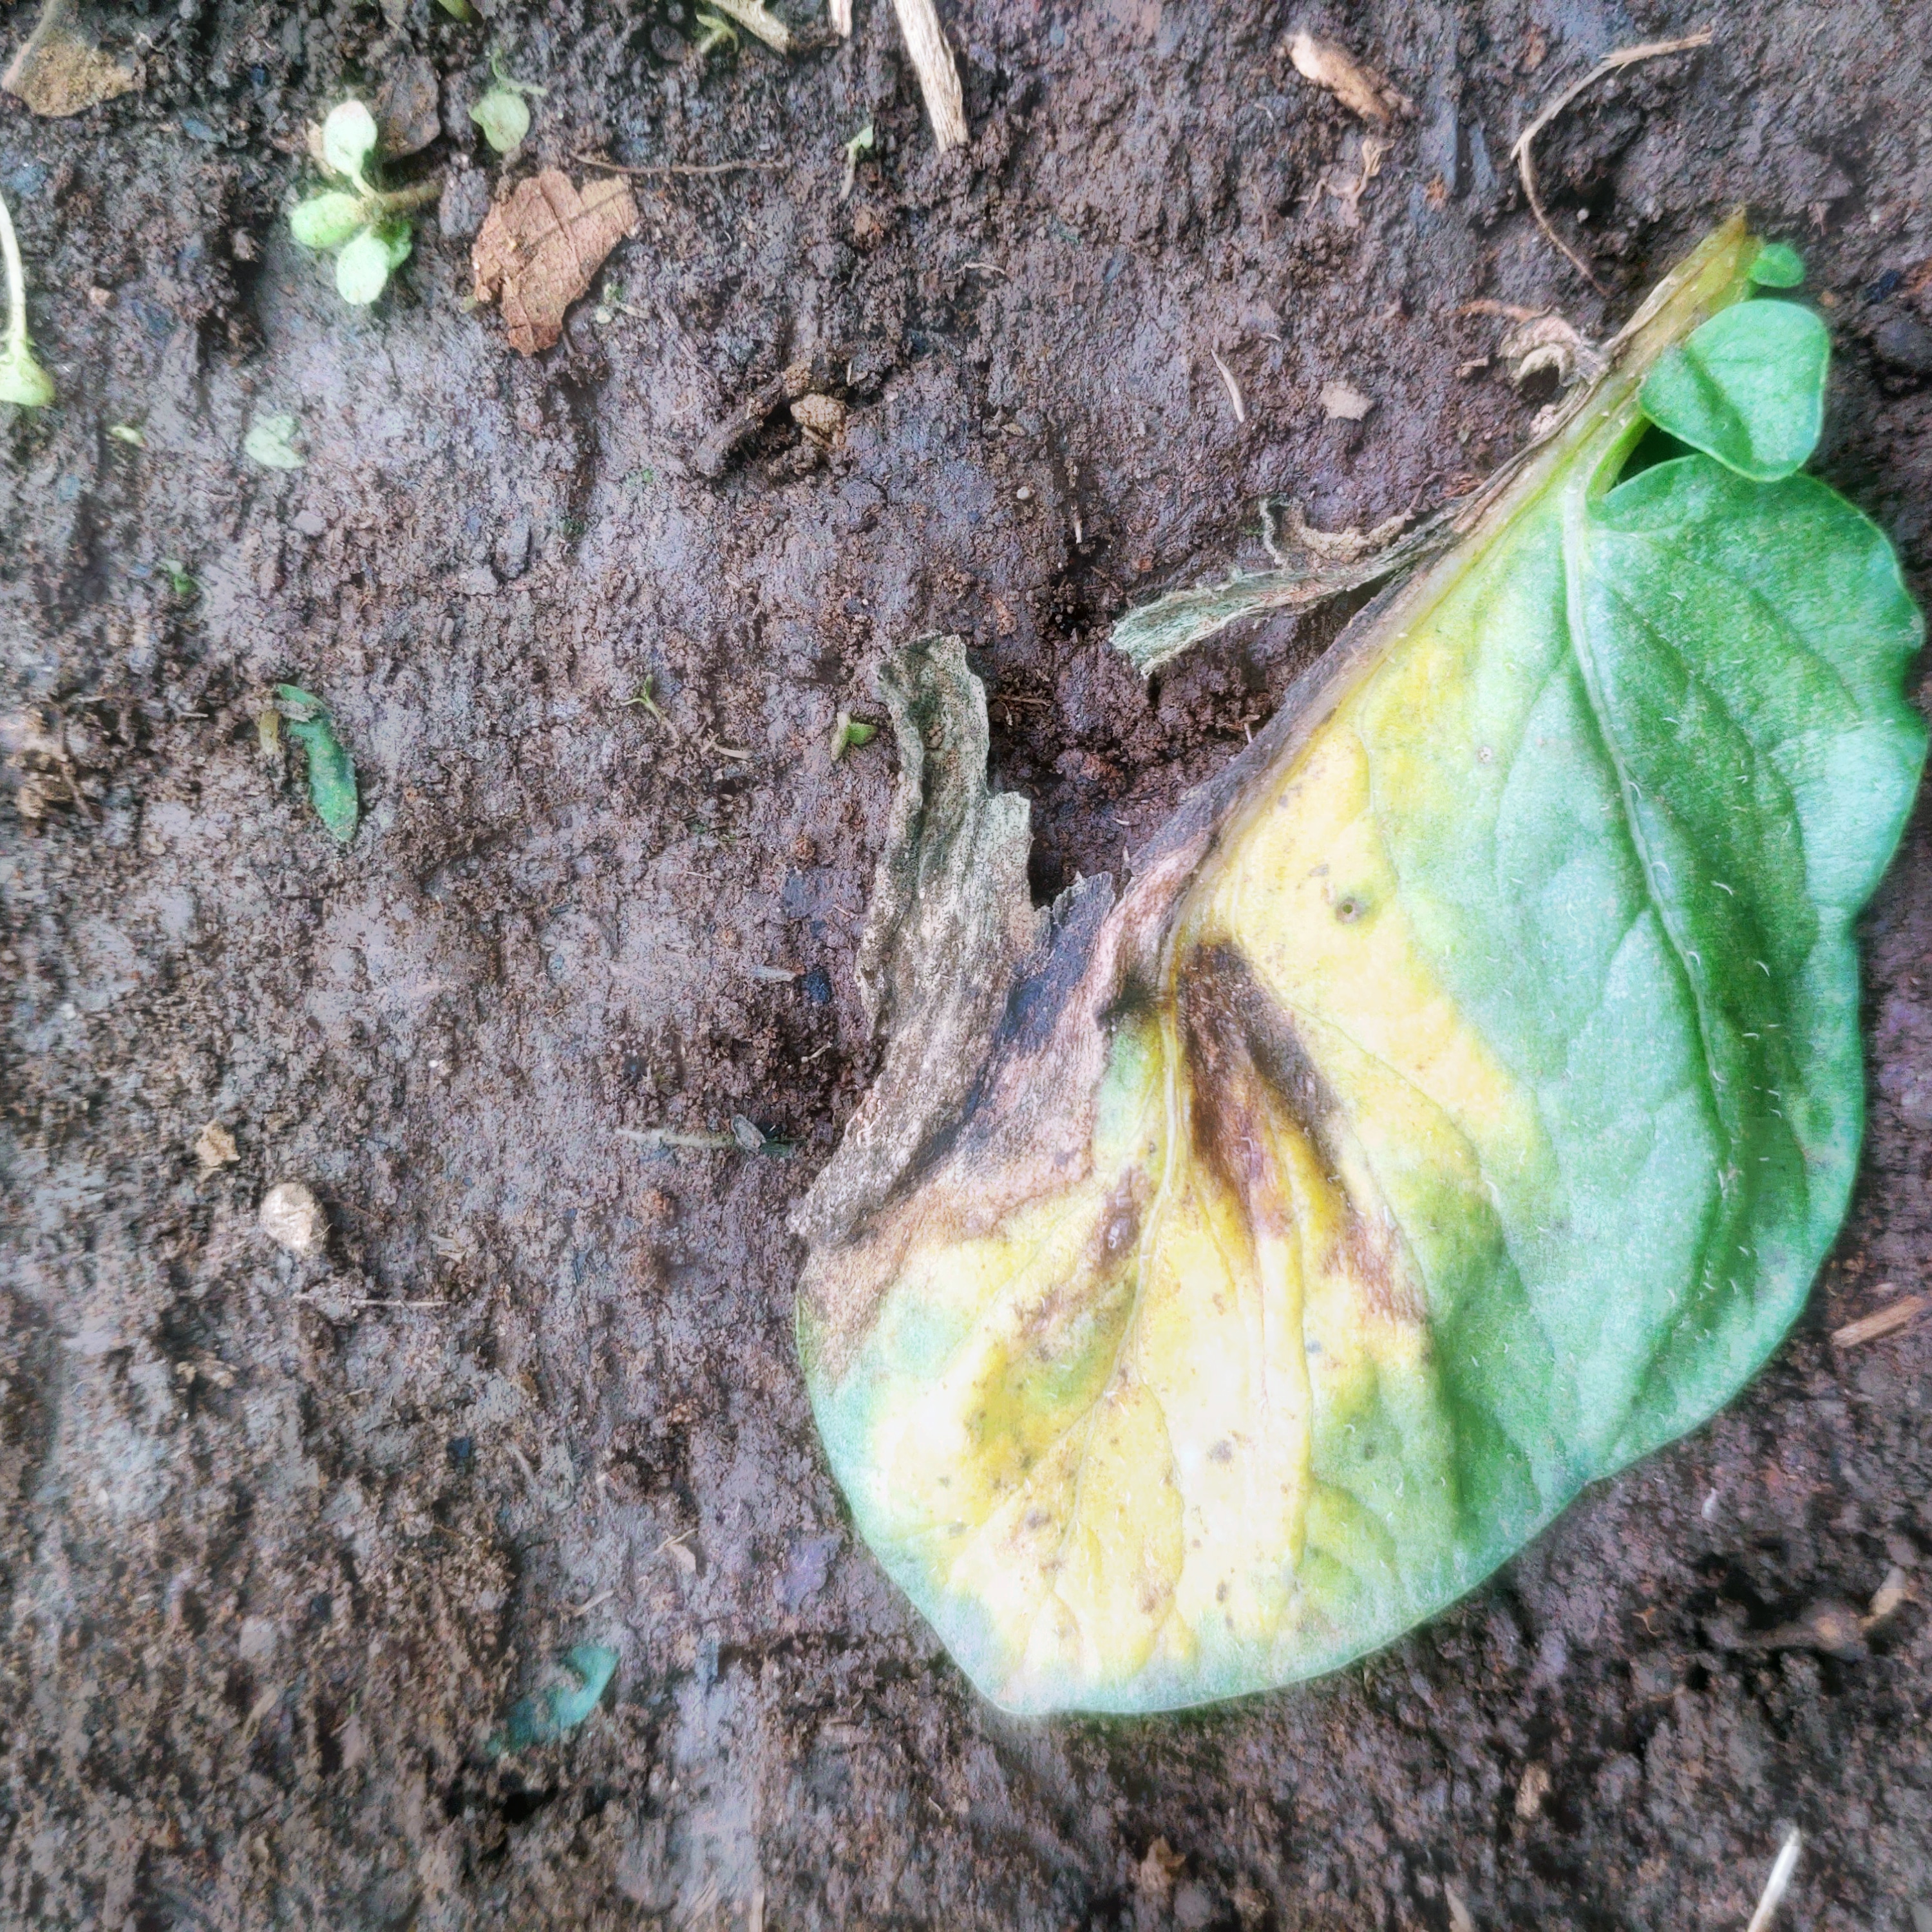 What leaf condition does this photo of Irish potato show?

late blight
